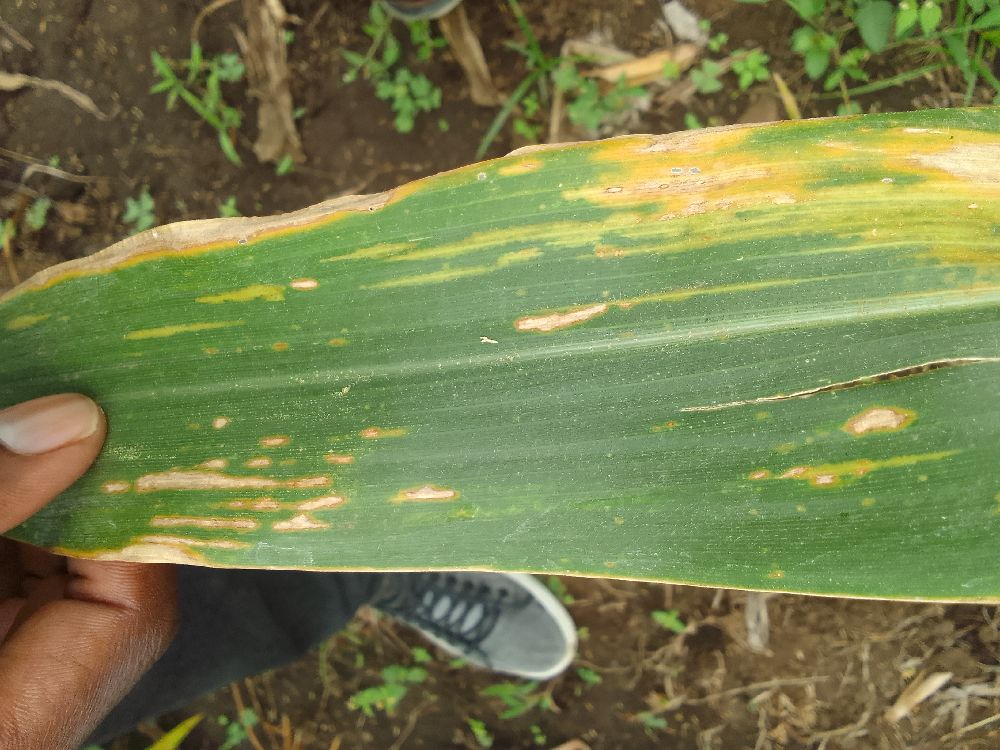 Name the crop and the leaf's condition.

maize, maize lethal necrosis
